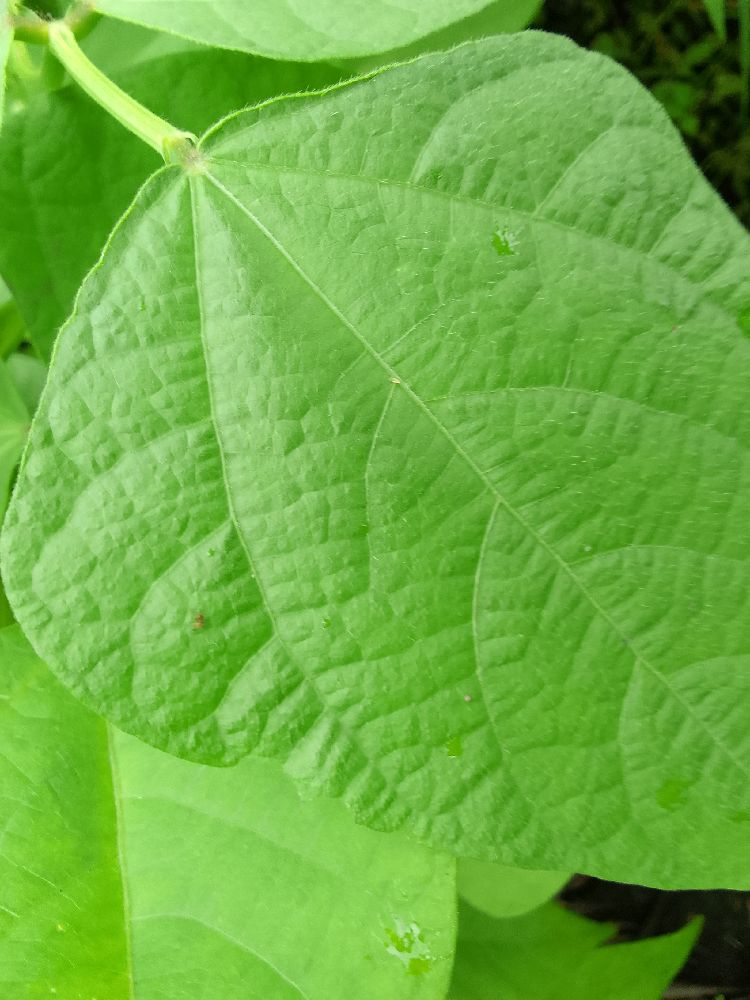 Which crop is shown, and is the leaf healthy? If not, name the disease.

maize, healthy
